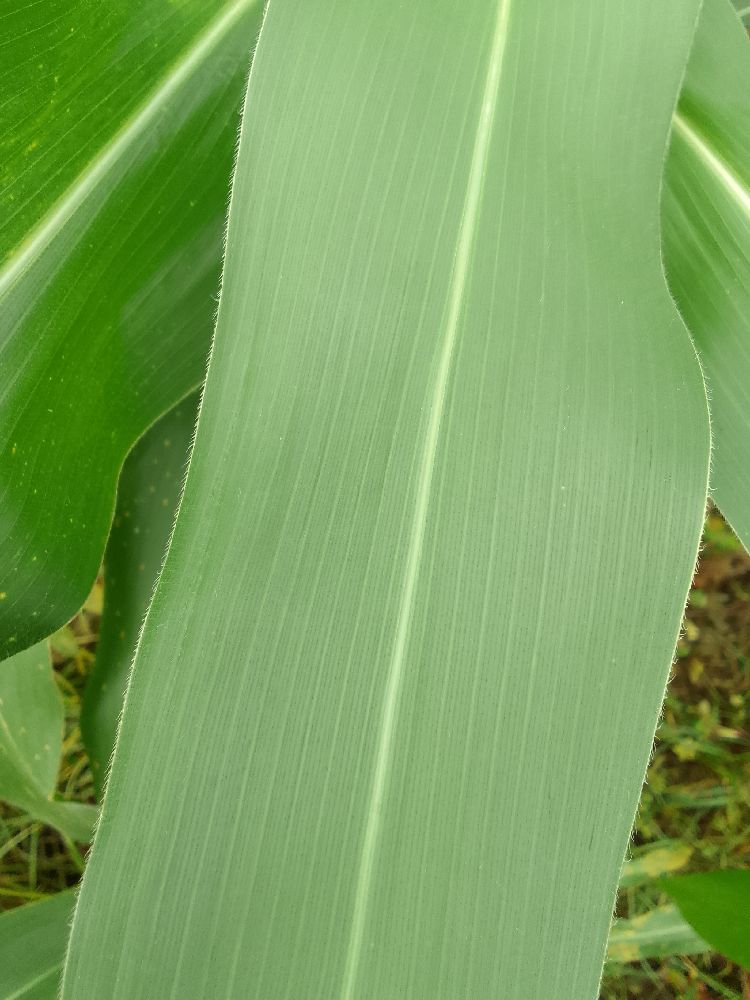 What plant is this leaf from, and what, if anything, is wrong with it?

maize, healthy
